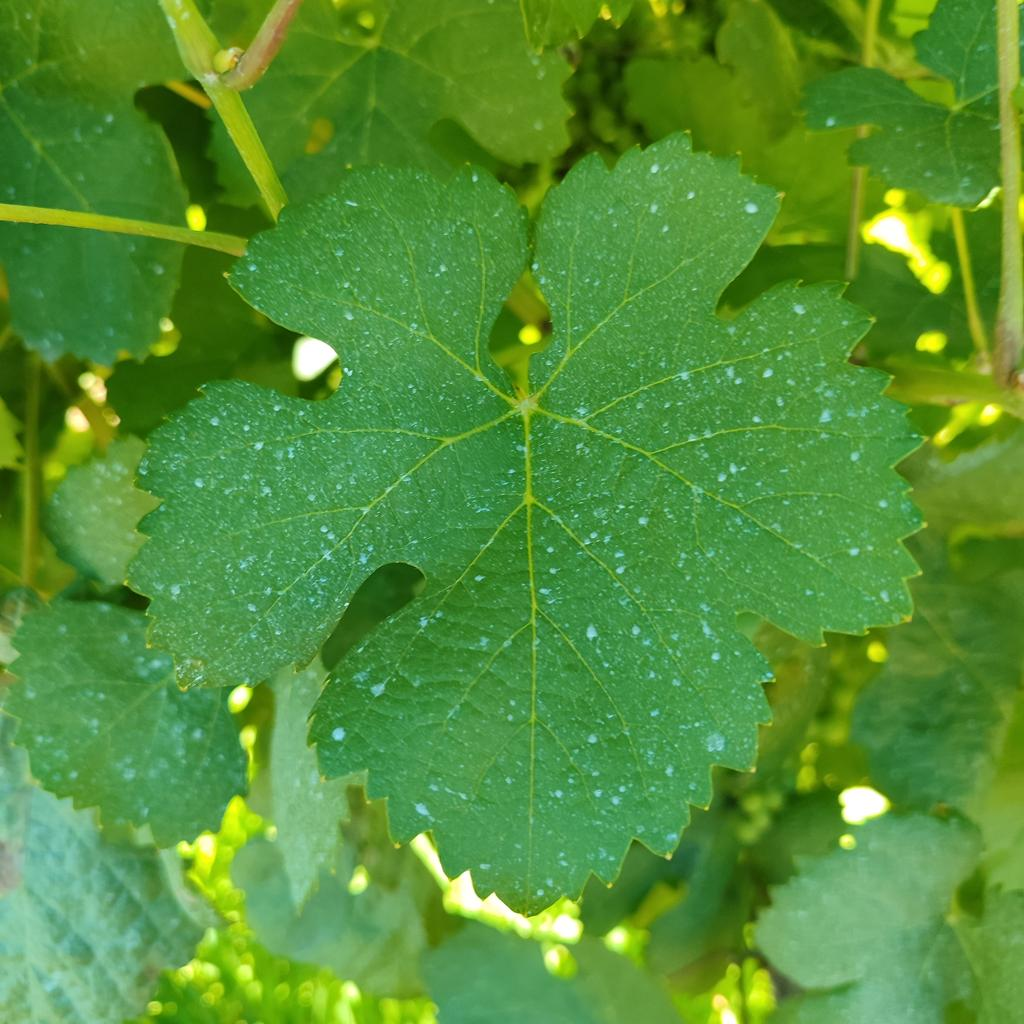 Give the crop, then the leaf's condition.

grapevine, healthy
